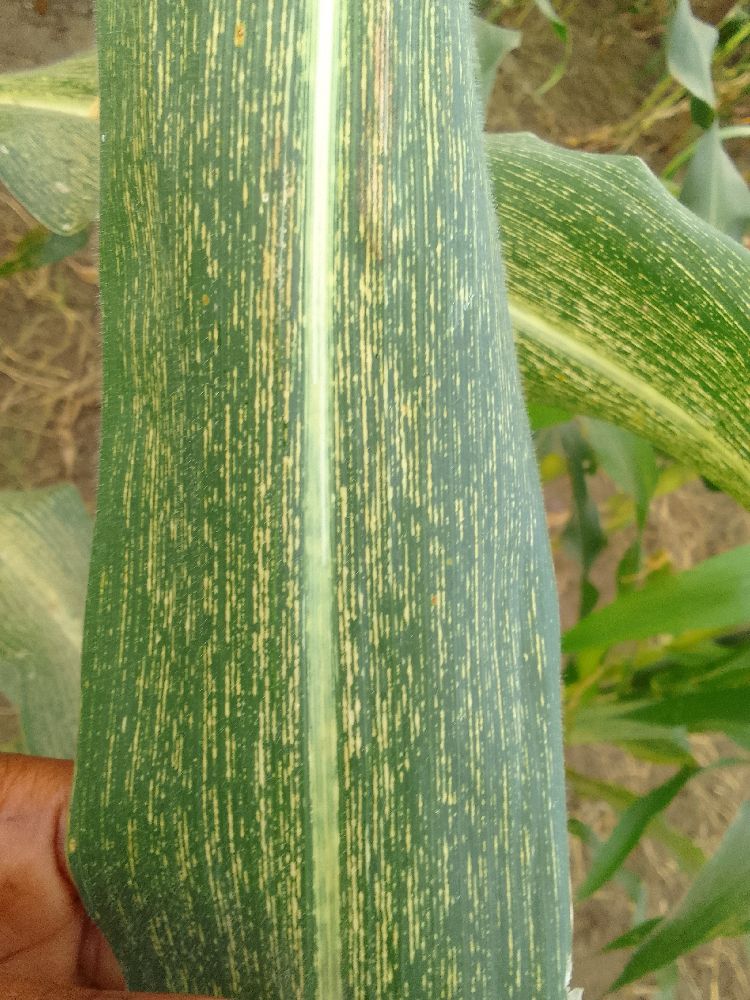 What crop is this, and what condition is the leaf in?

maize, maize streak virus
